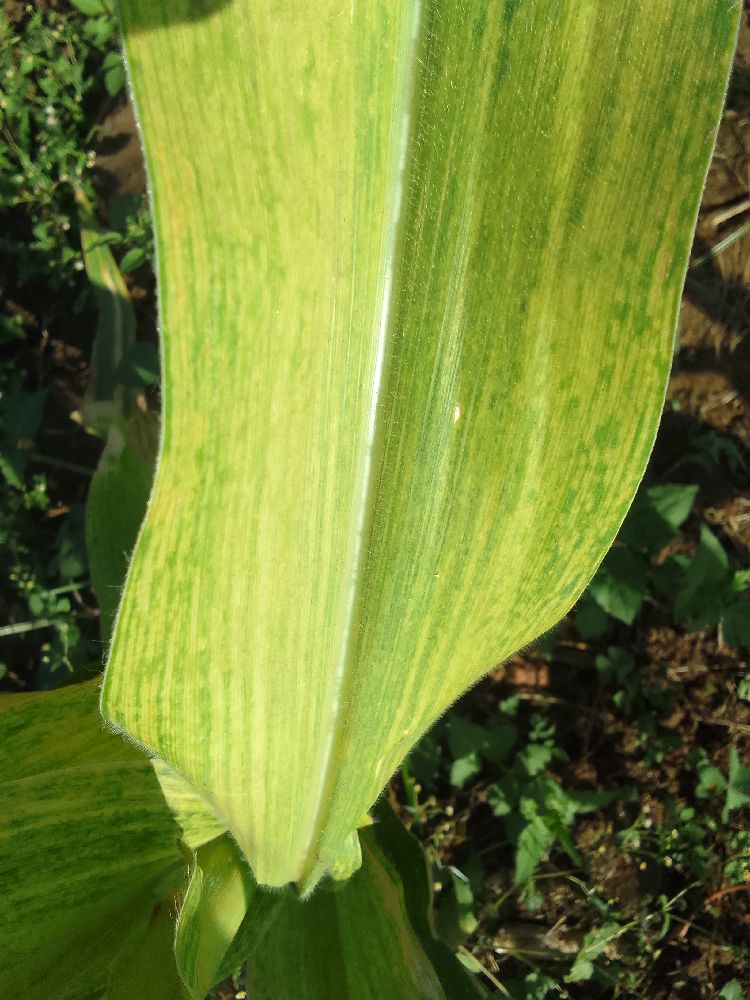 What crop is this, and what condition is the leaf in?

maize, maize lethal necrosis
